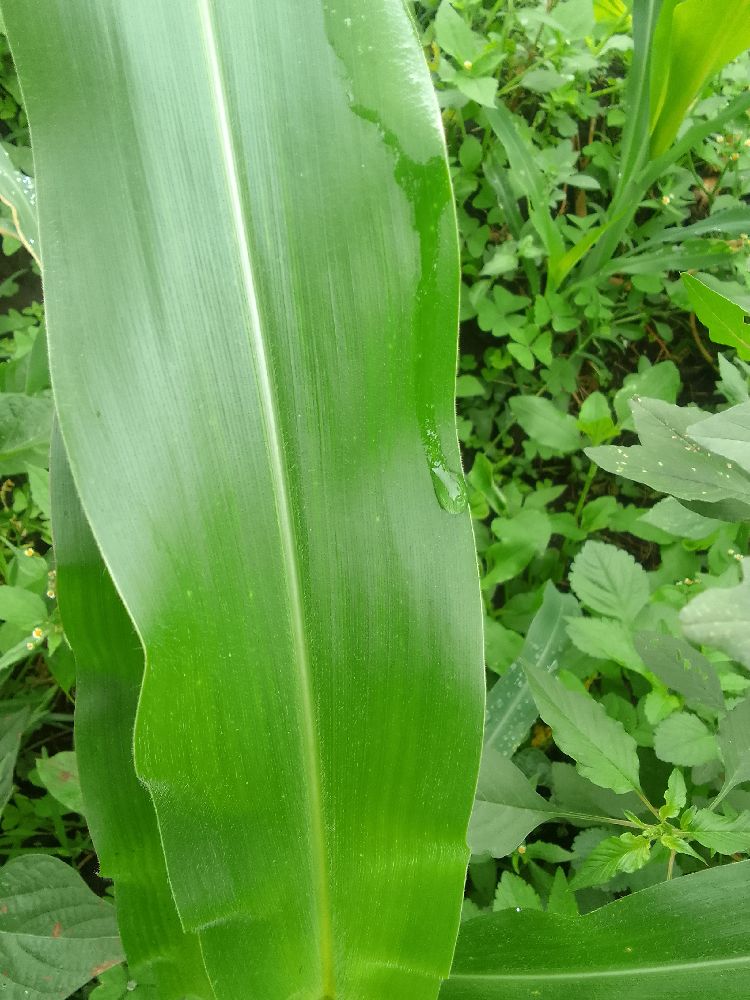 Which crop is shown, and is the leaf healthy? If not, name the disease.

maize, healthy
